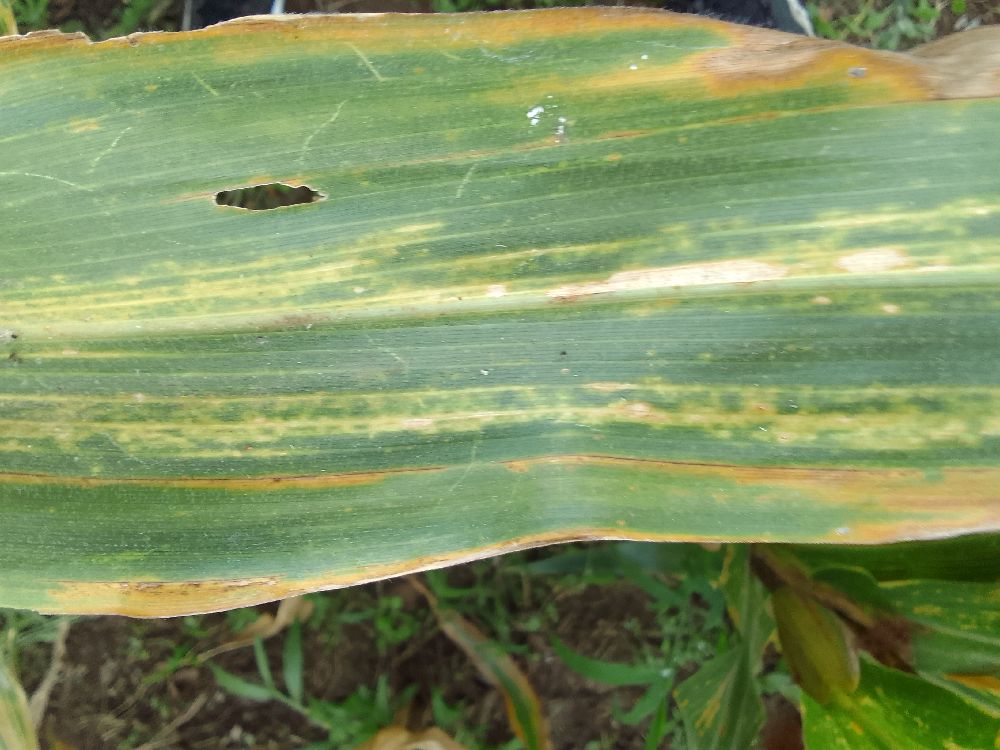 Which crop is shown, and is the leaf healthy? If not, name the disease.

maize, maize lethal necrosis
